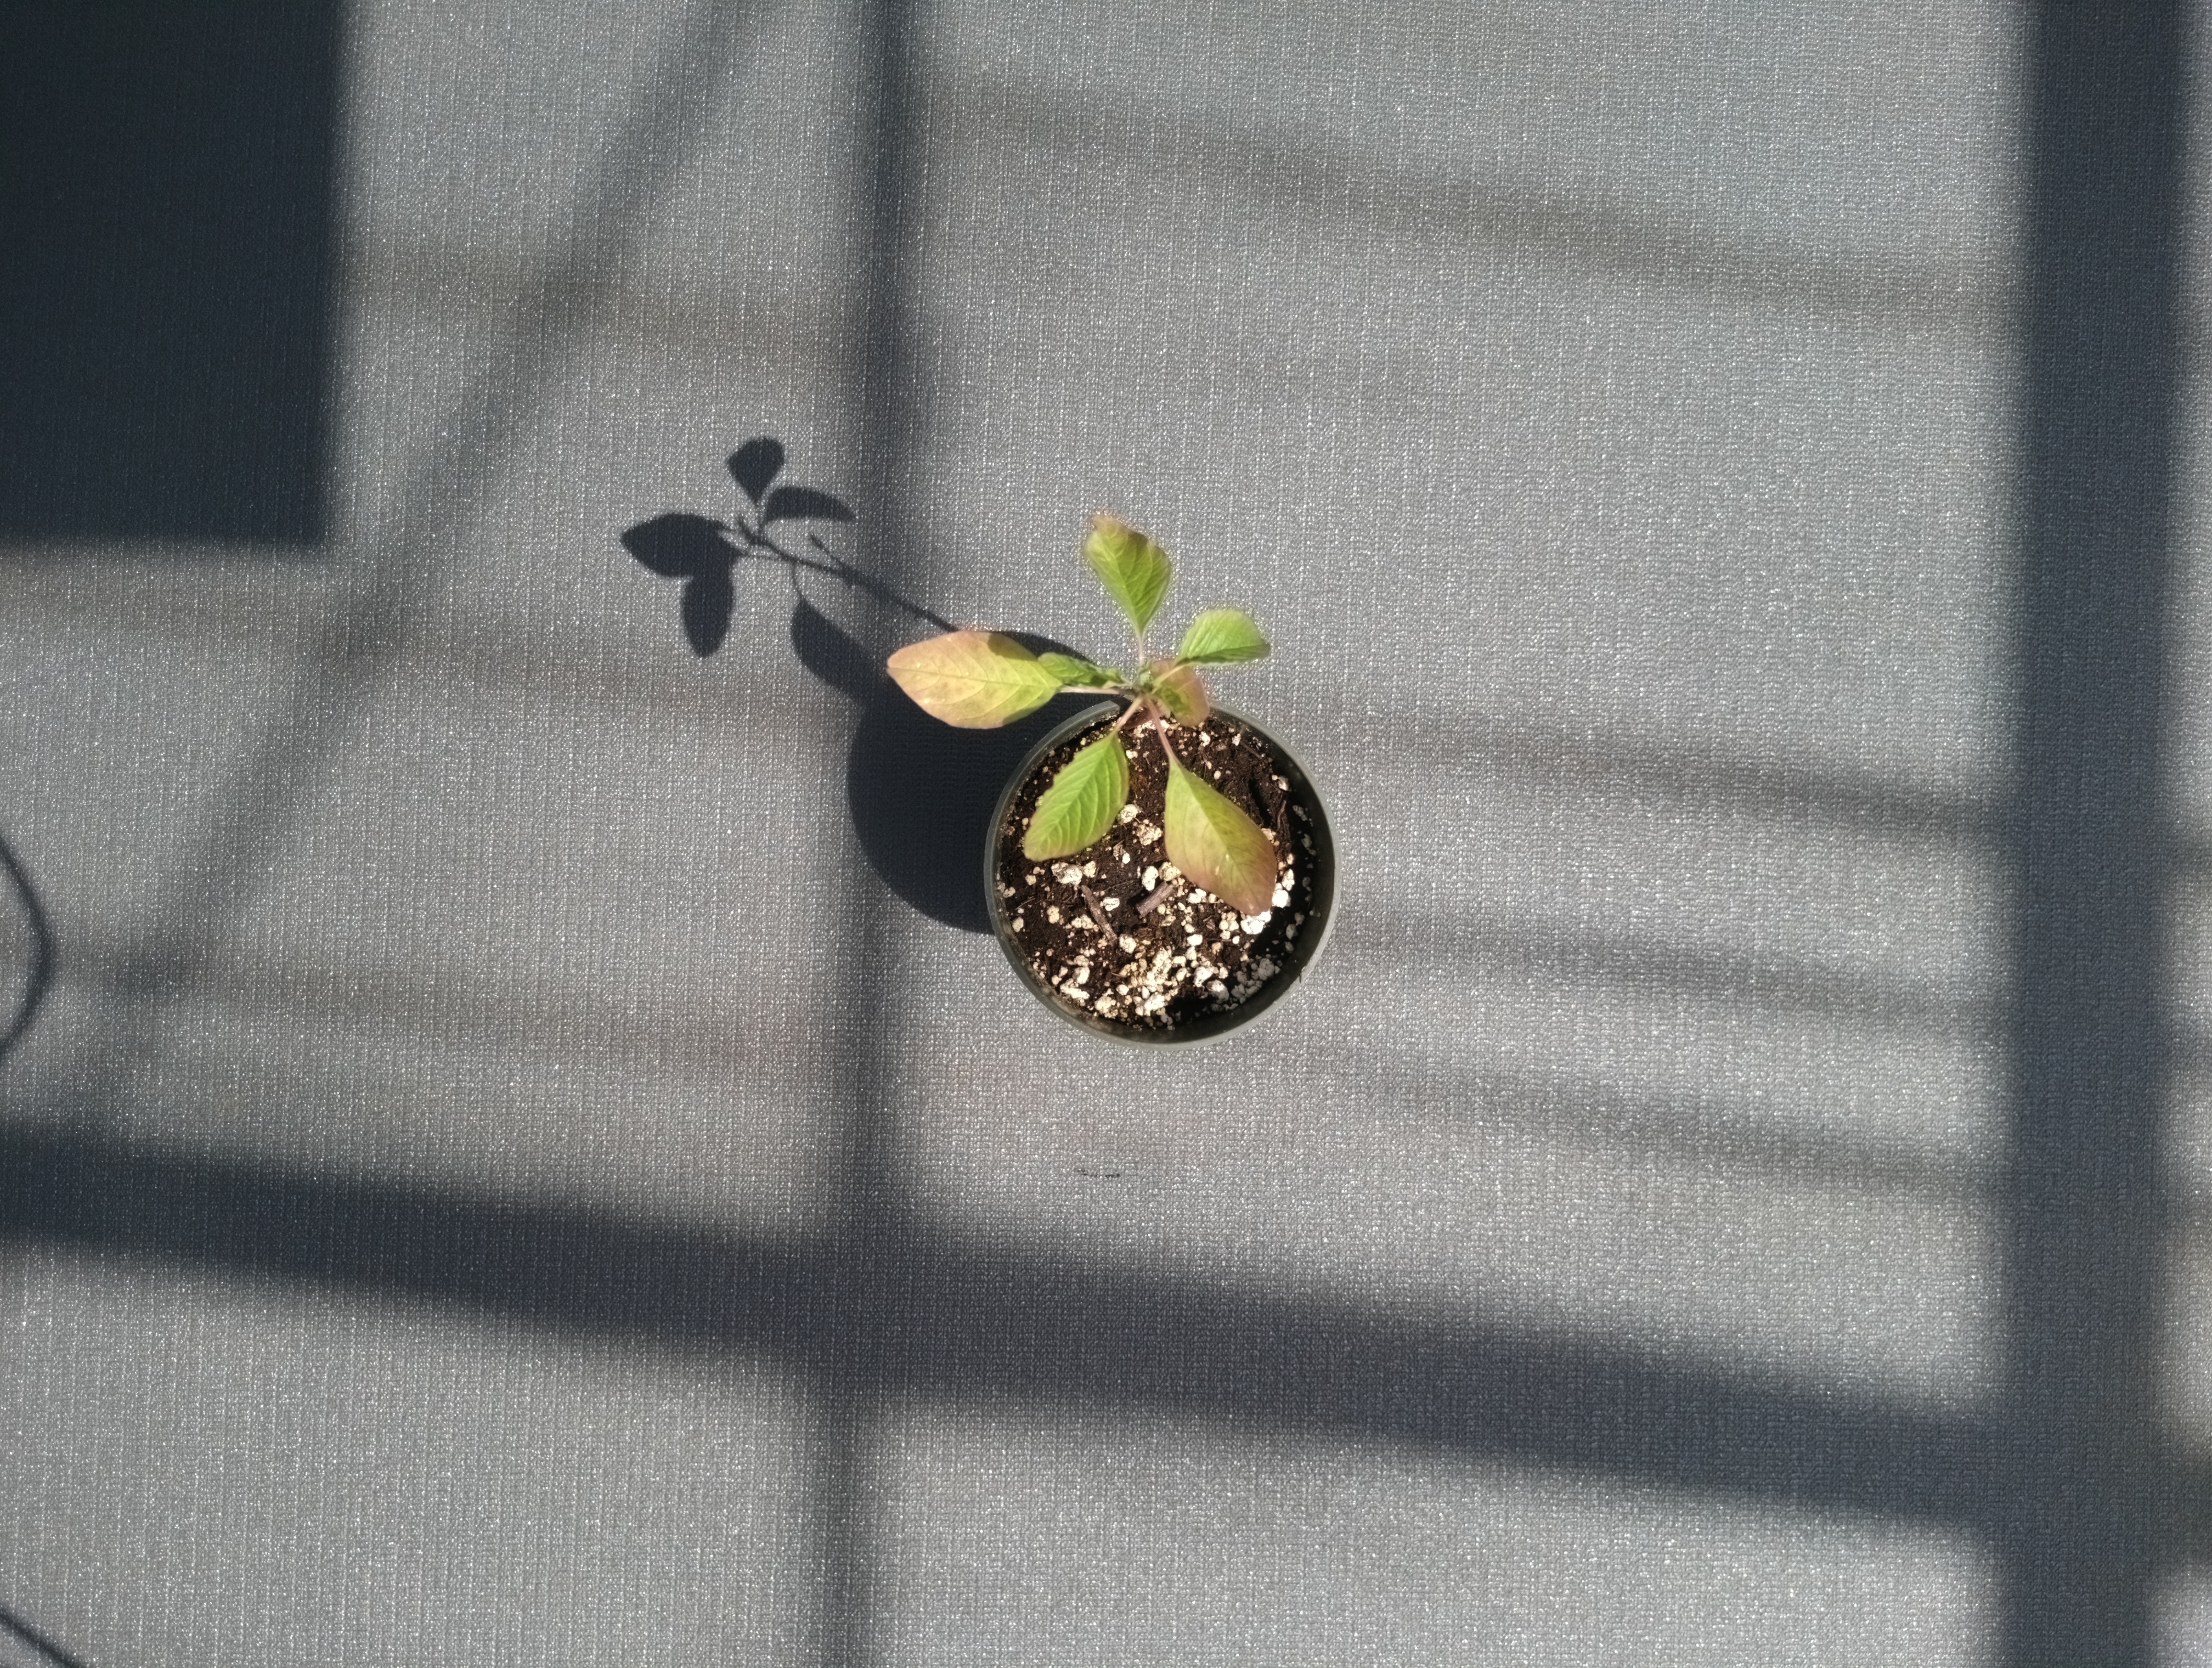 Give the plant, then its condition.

waterhemp, chlorosis only
